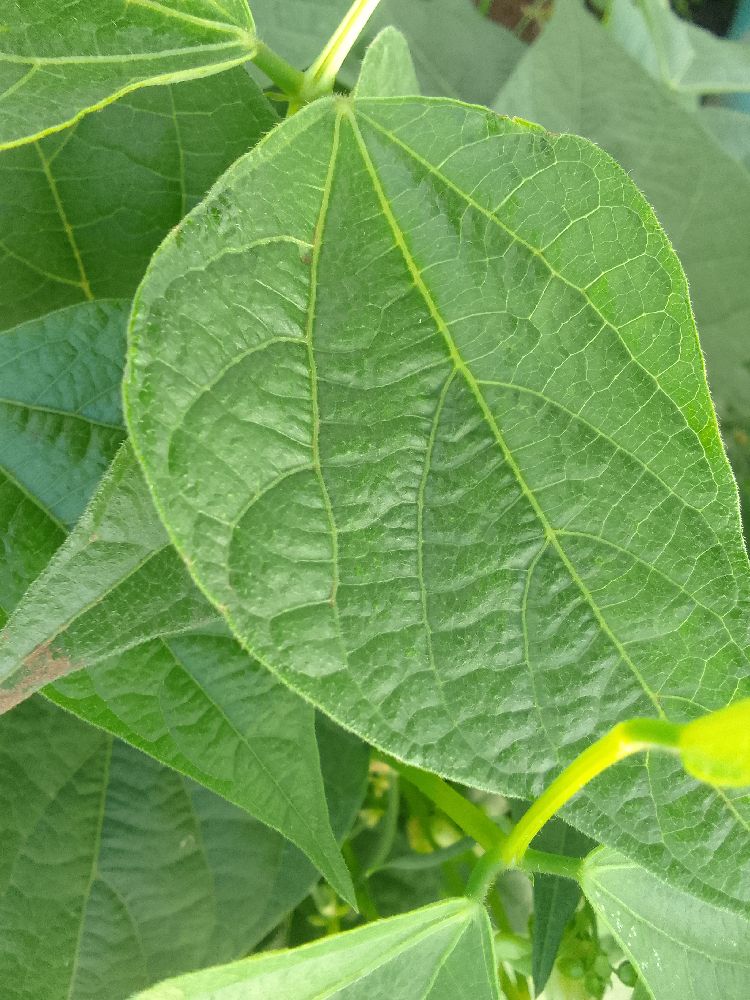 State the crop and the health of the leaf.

common bean, healthy
